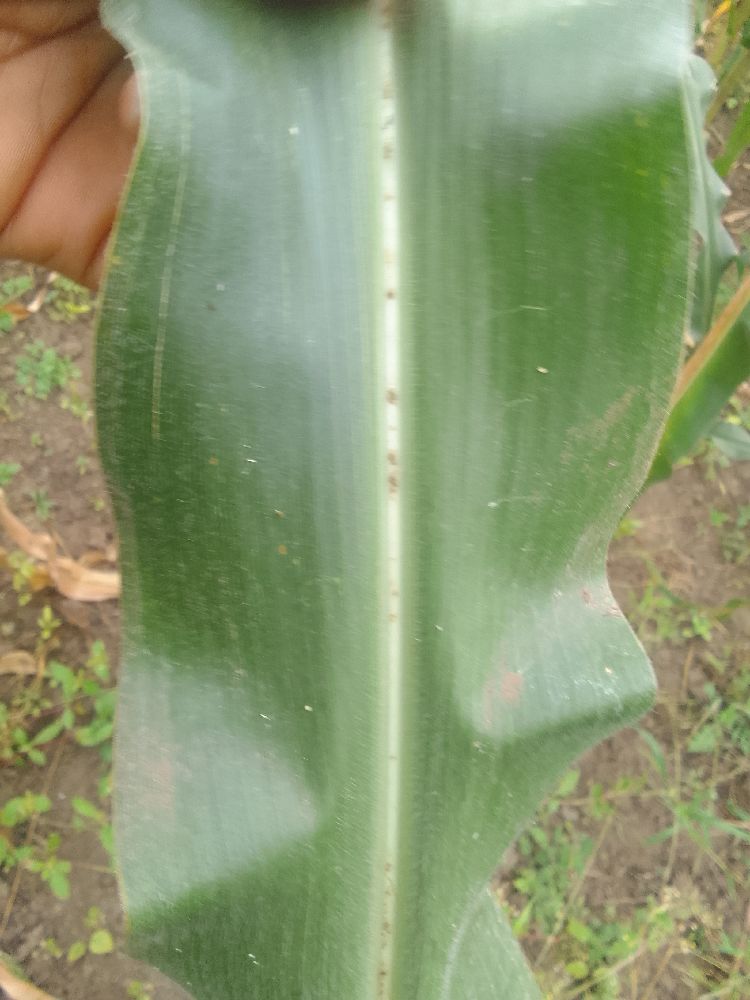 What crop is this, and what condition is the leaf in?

maize, healthy
